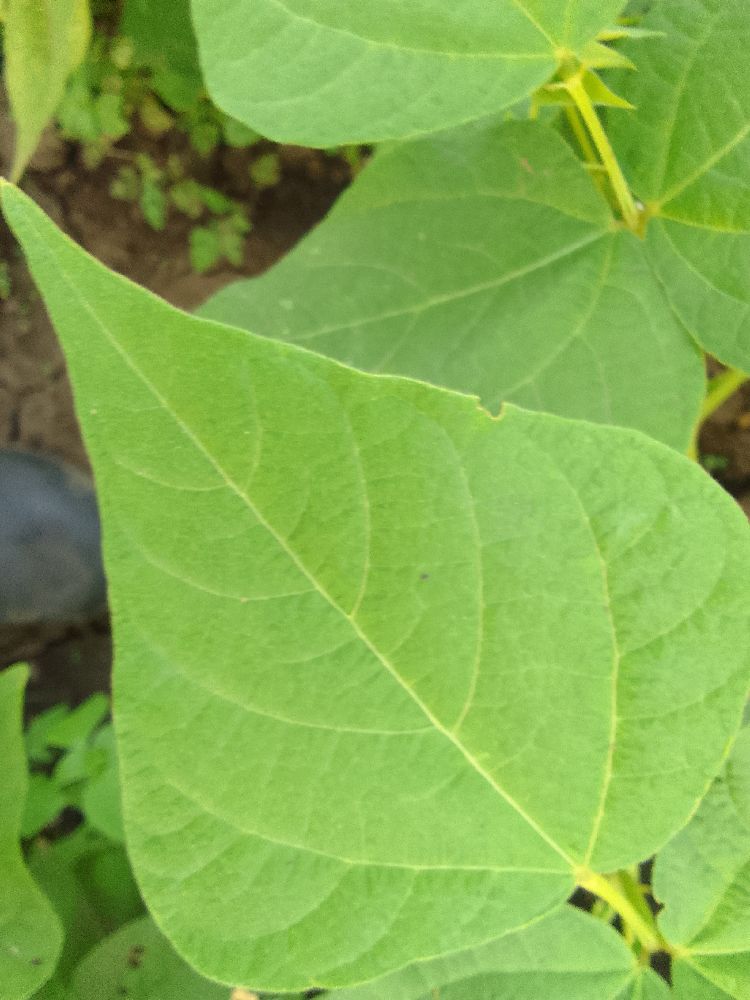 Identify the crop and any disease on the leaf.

common bean, healthy
